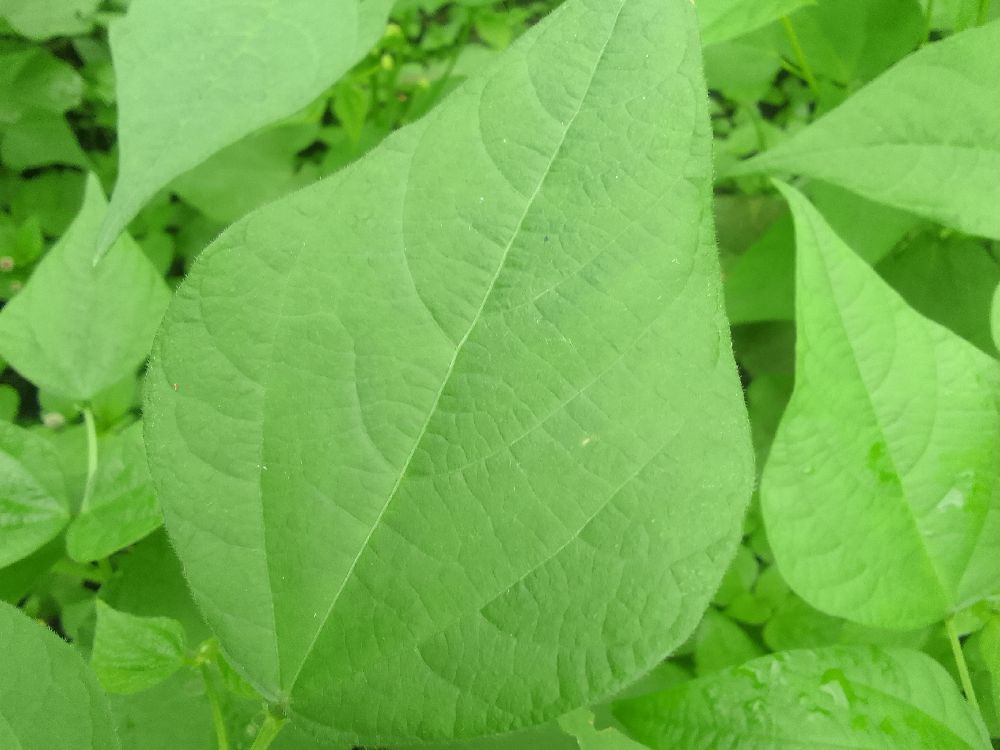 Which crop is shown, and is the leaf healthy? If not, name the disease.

common bean, healthy
